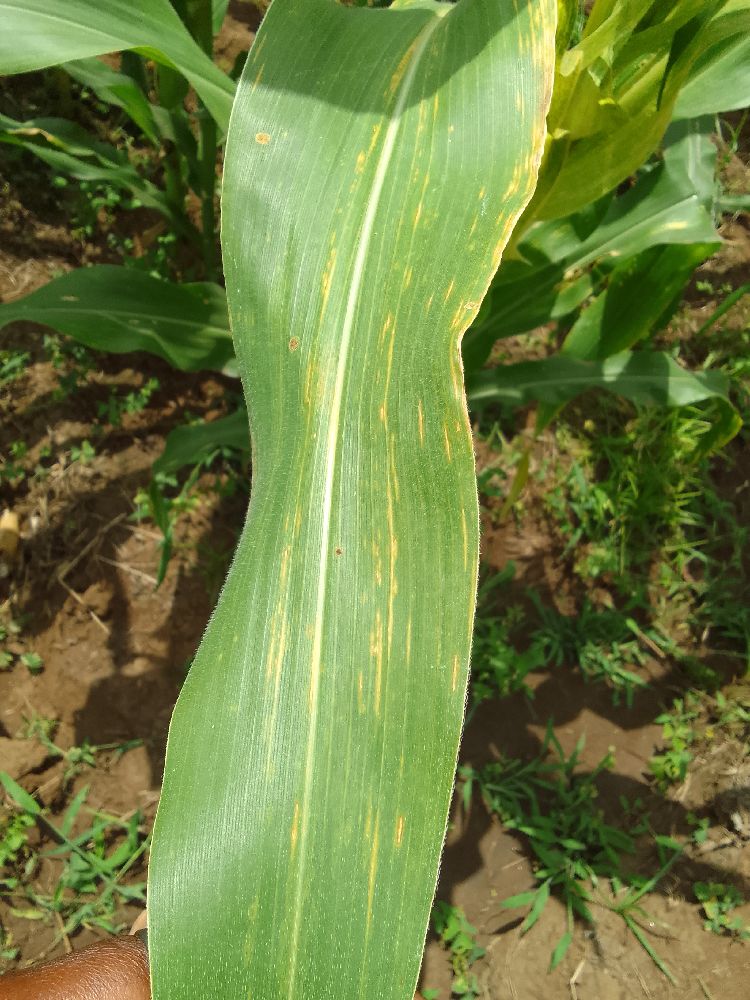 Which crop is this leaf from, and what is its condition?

maize, maize lethal necrosis
